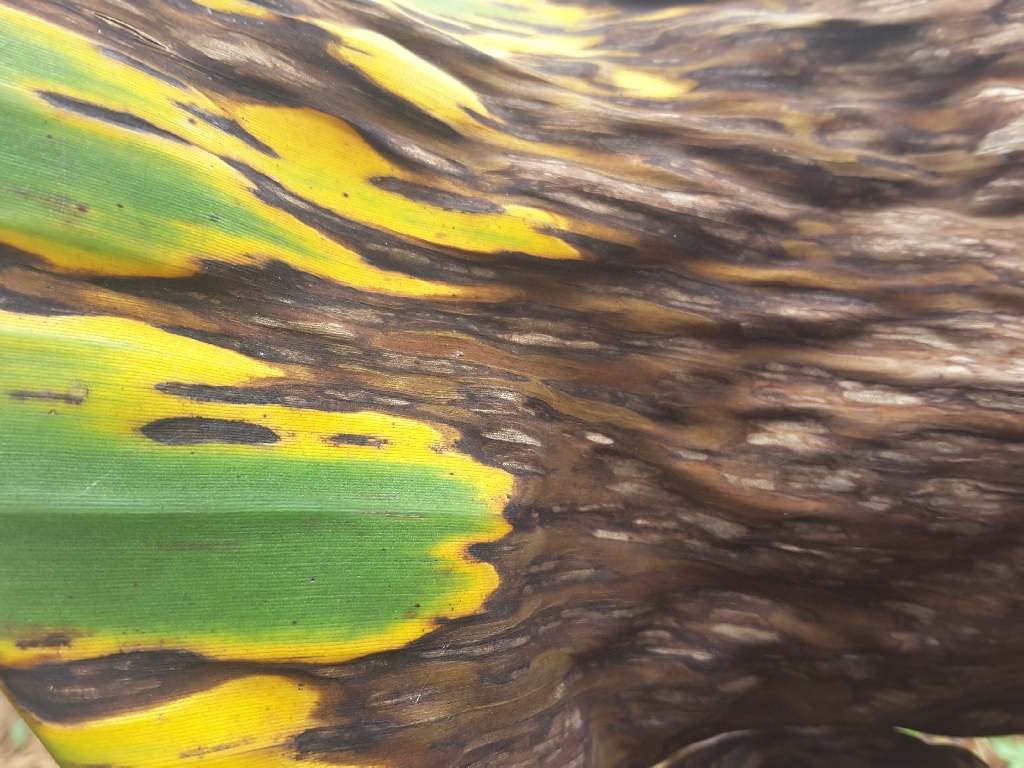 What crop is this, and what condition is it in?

banana, black sigatoka
